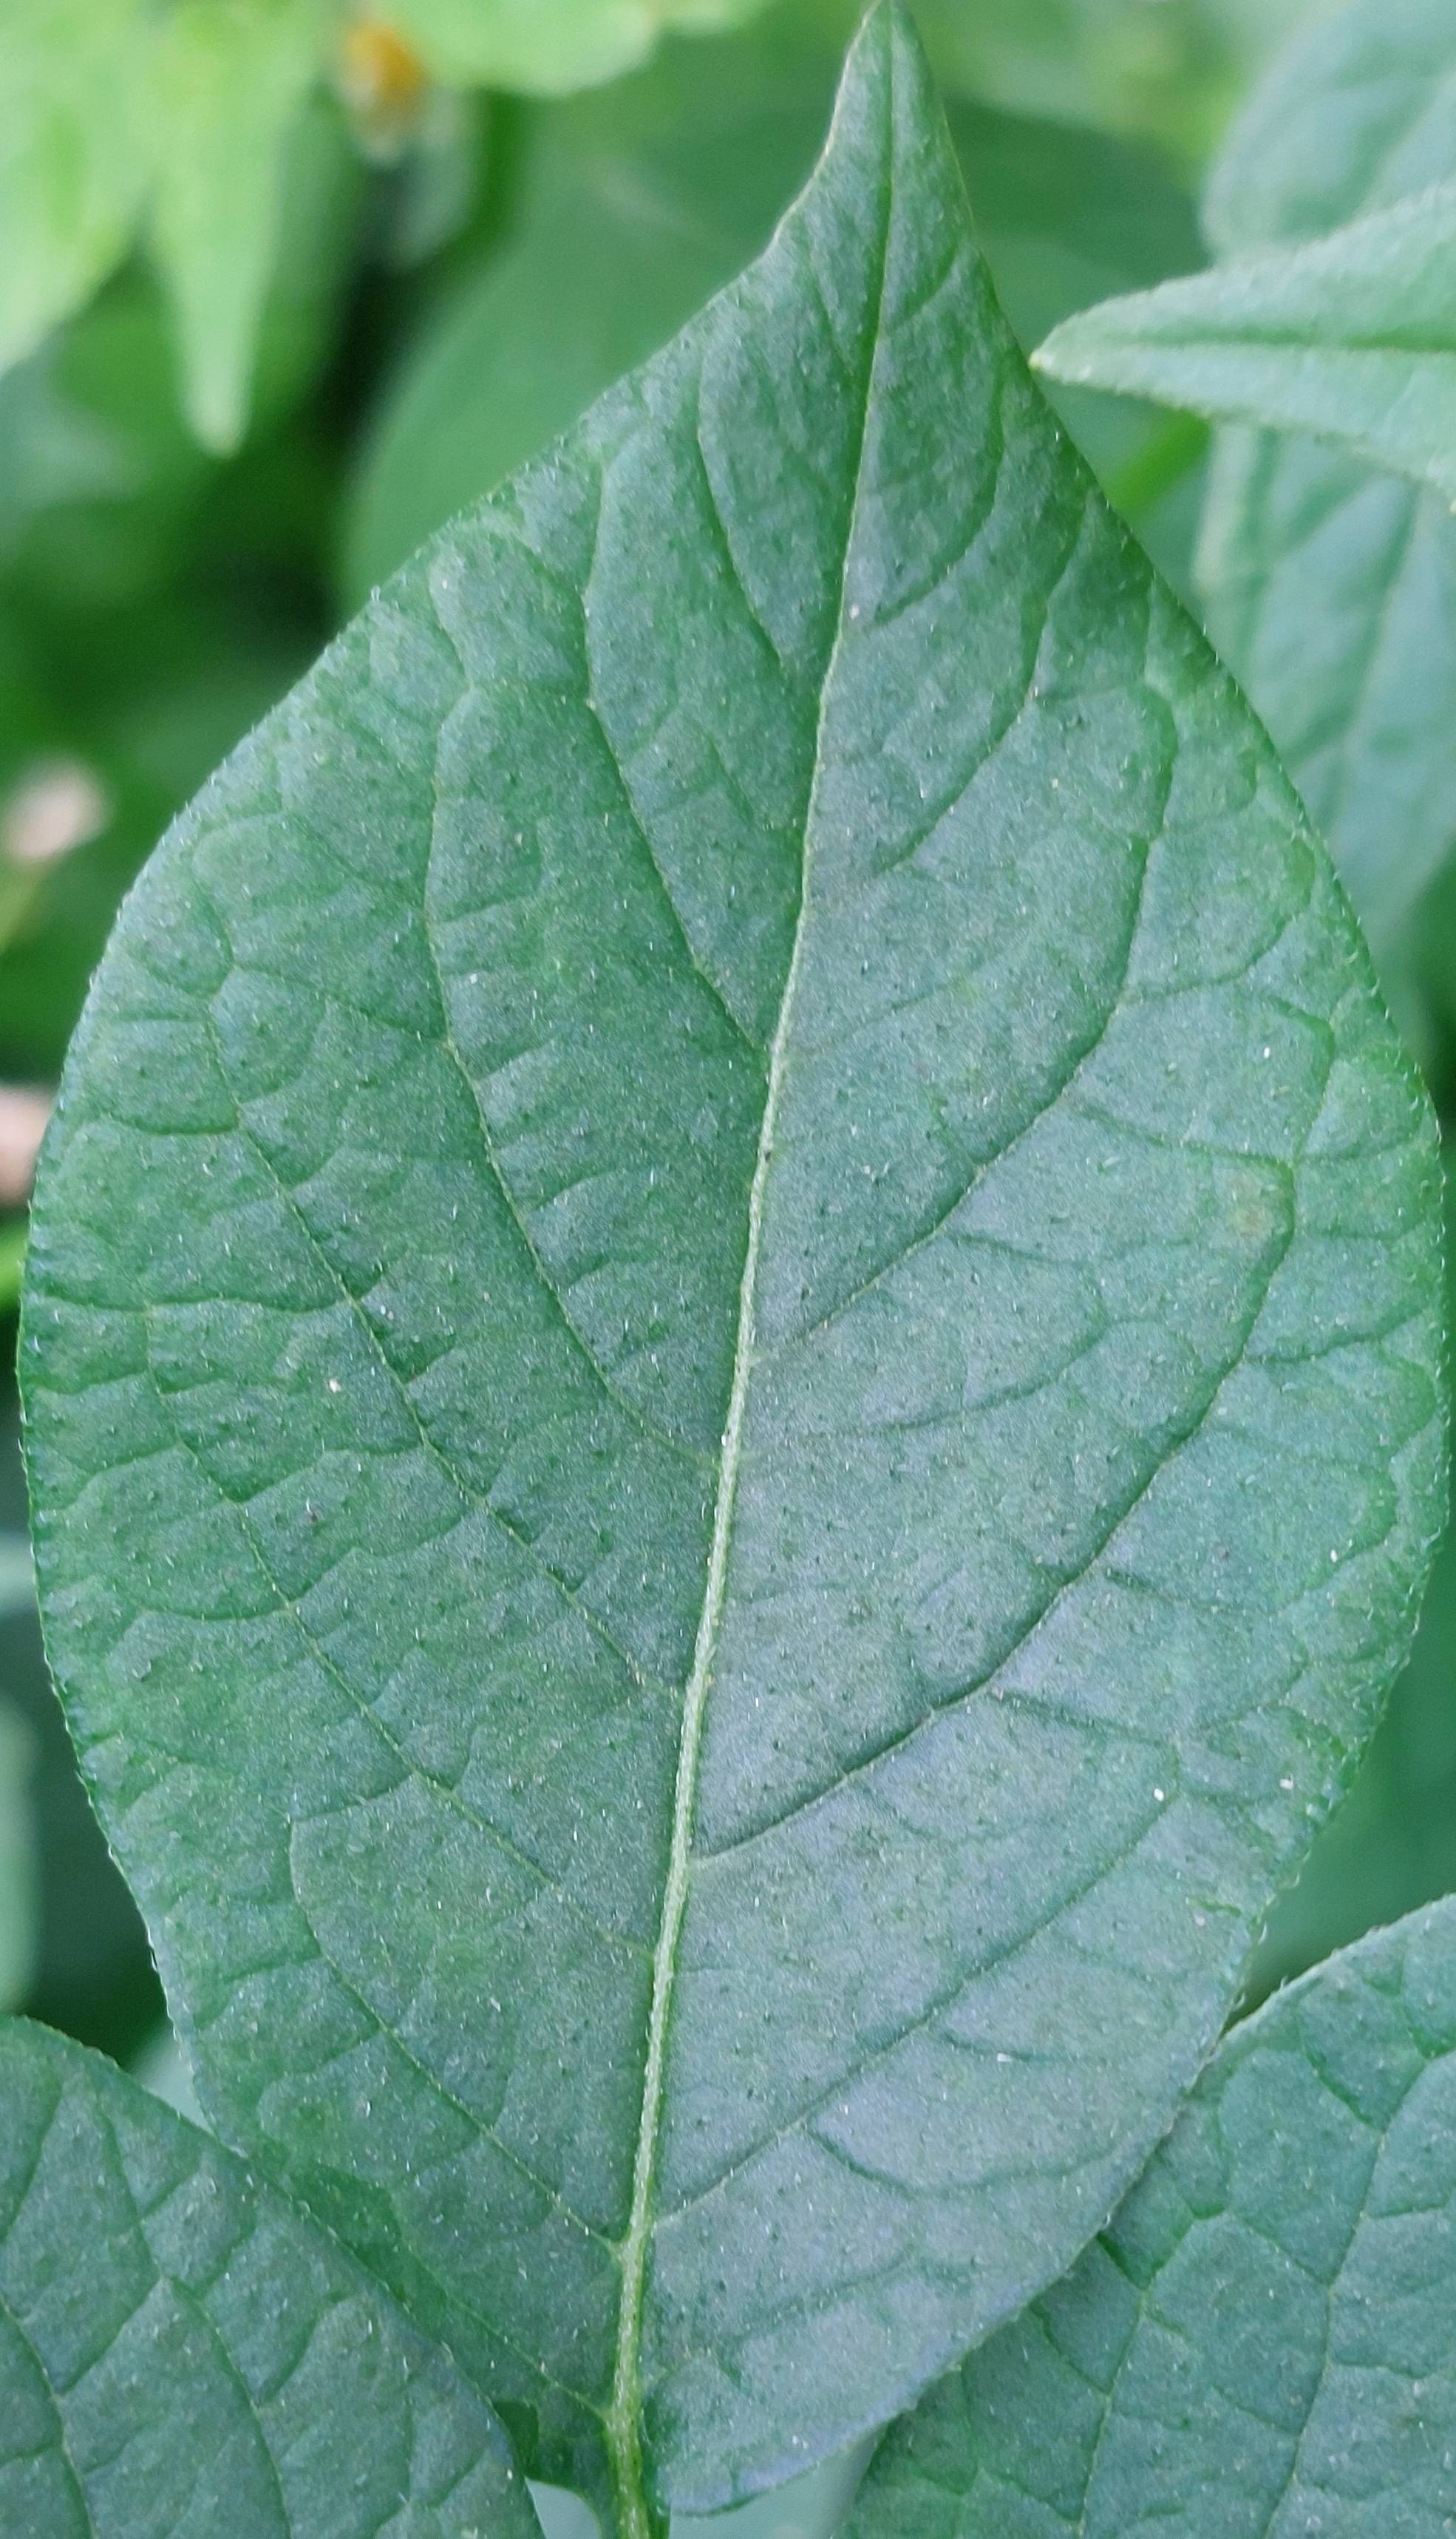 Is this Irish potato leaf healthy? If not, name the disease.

healthy
